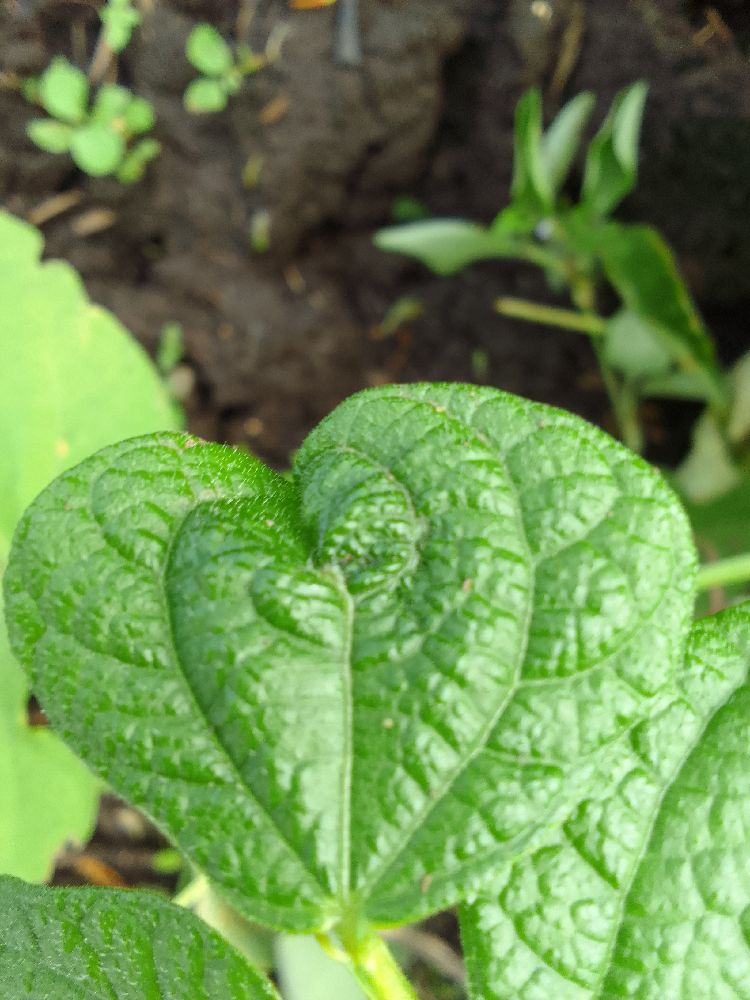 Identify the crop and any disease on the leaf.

common bean, healthy
